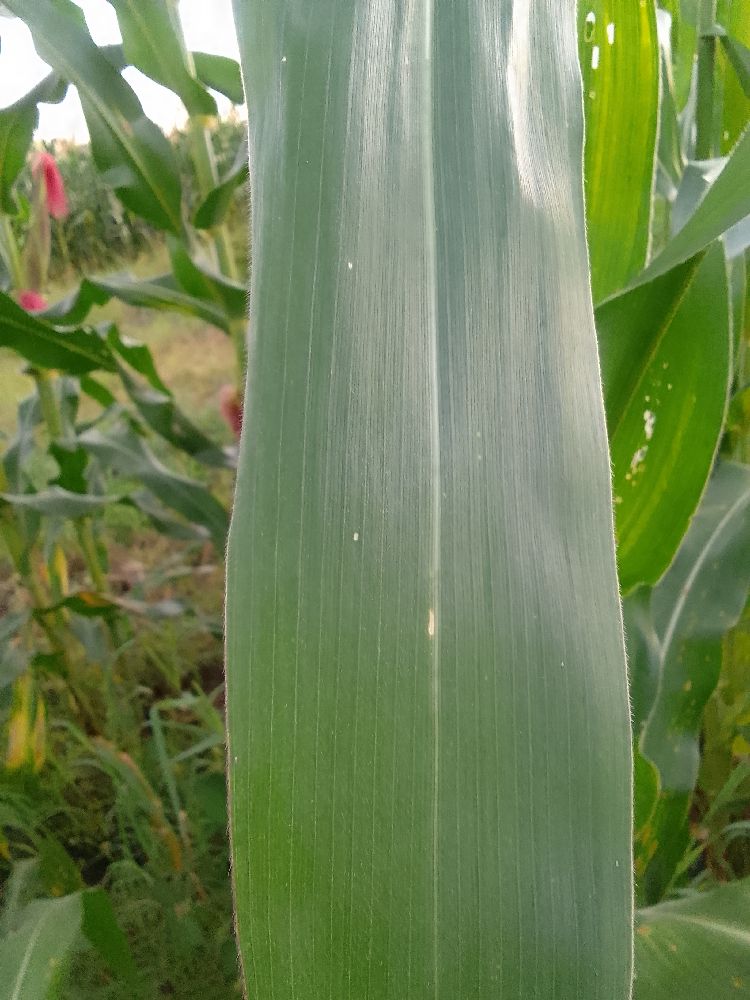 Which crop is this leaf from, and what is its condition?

common bean, healthy
